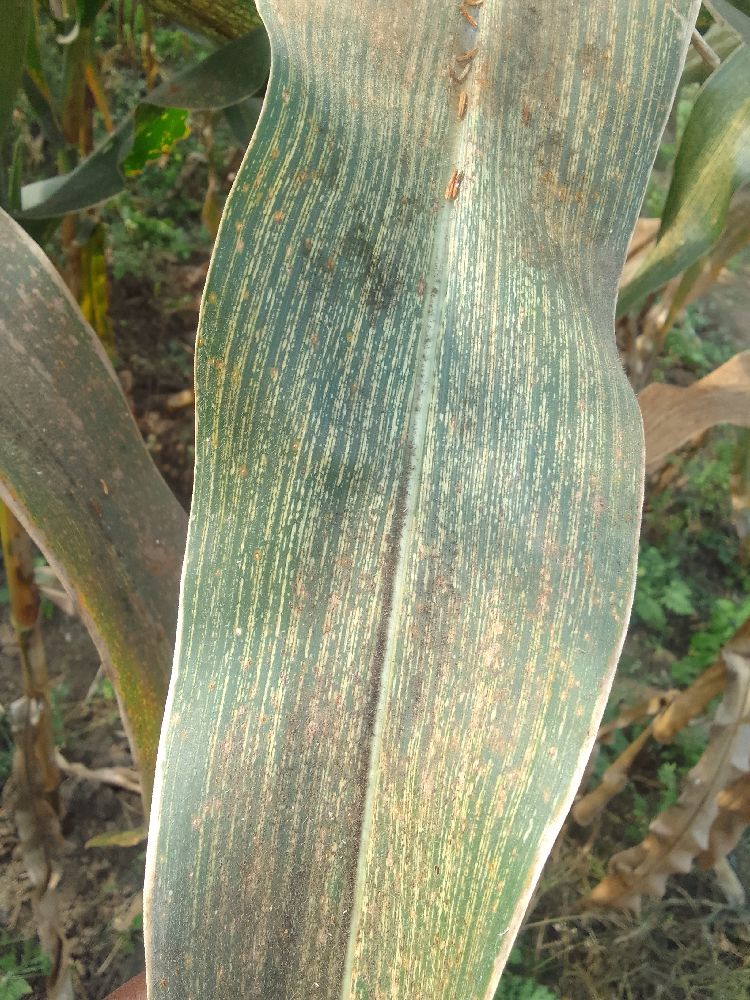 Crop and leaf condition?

maize, maize streak virus
